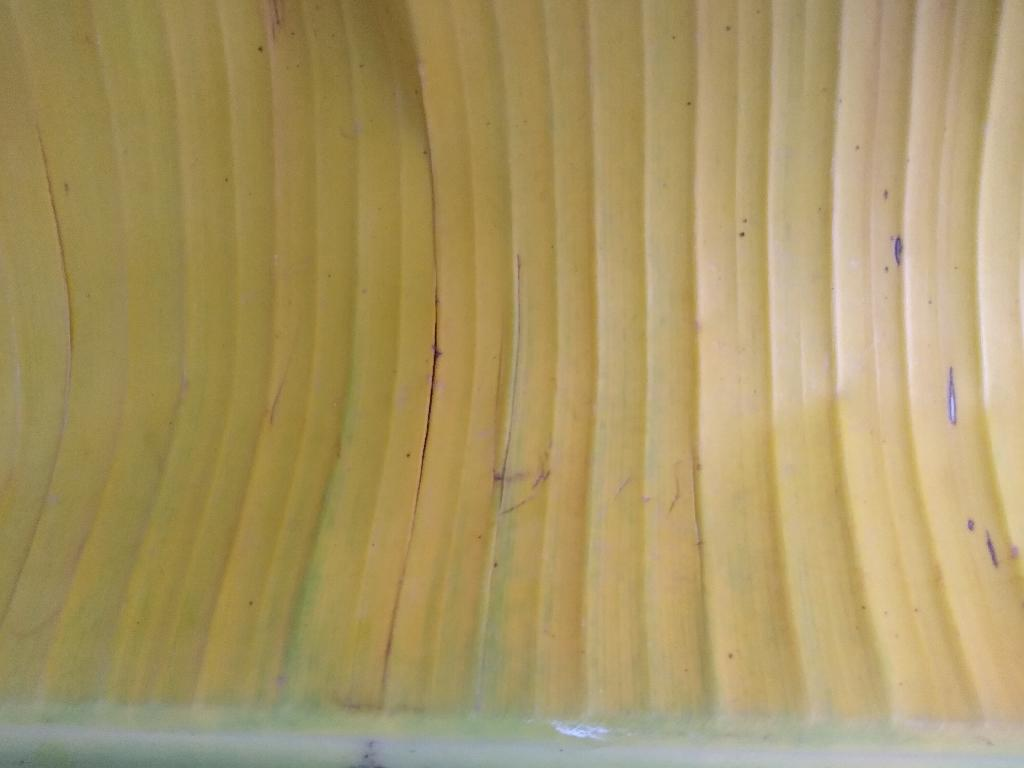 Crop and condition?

banana, fusarium wilt race 1
